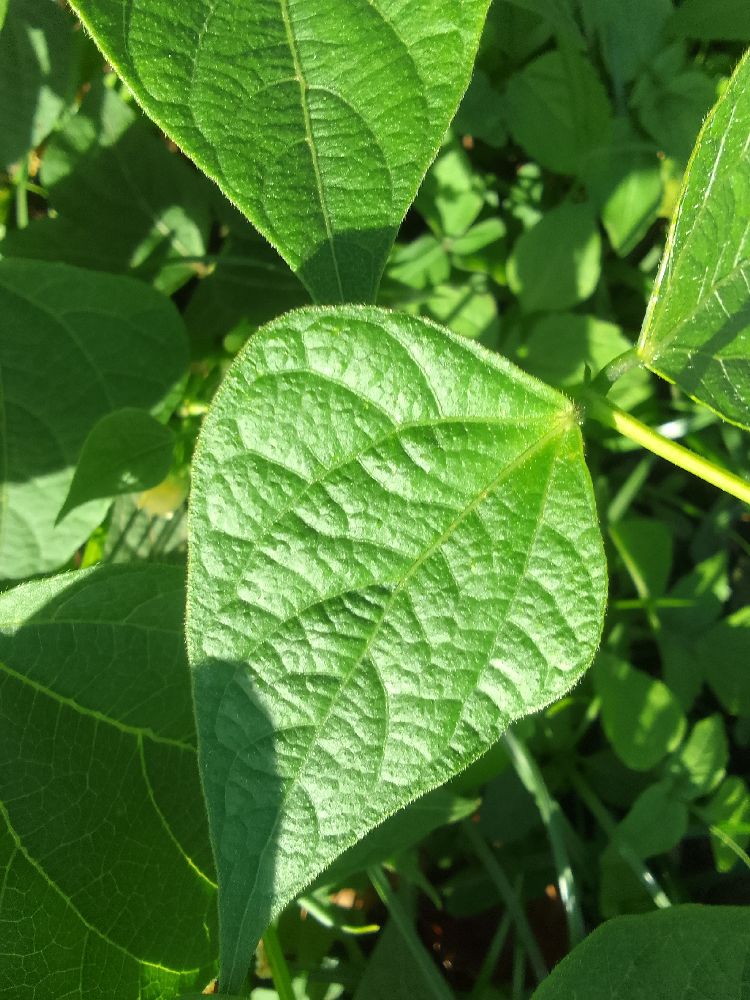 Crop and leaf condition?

common bean, healthy
